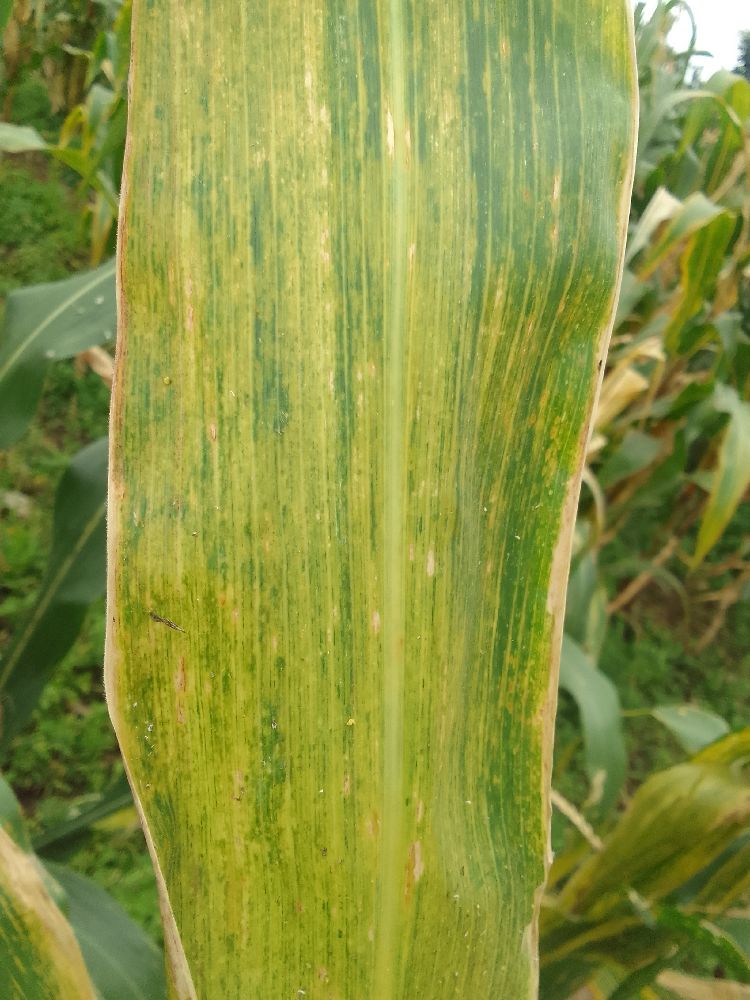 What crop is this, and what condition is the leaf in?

maize, maize lethal necrosis
